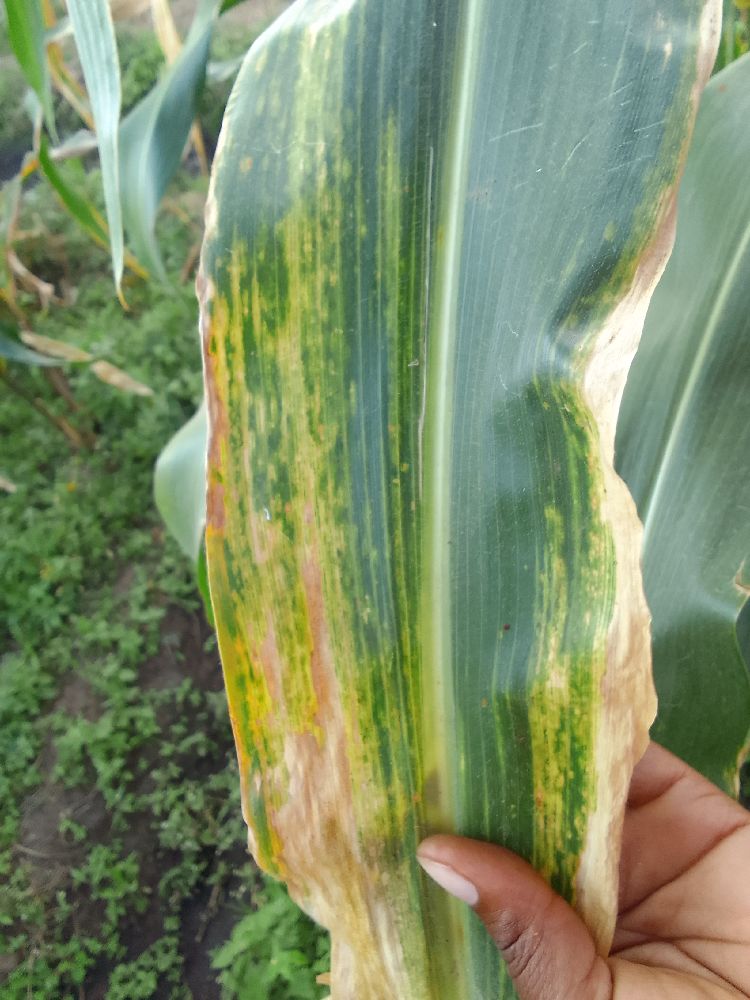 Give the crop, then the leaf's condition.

maize, maize lethal necrosis
